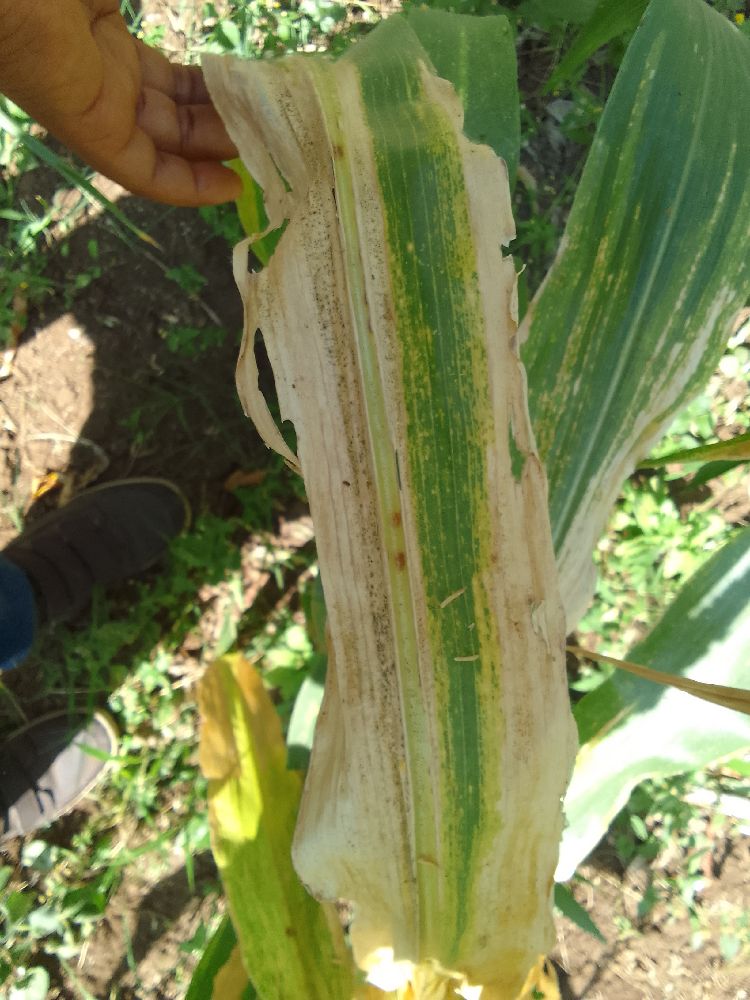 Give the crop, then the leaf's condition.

maize, maize lethal necrosis
